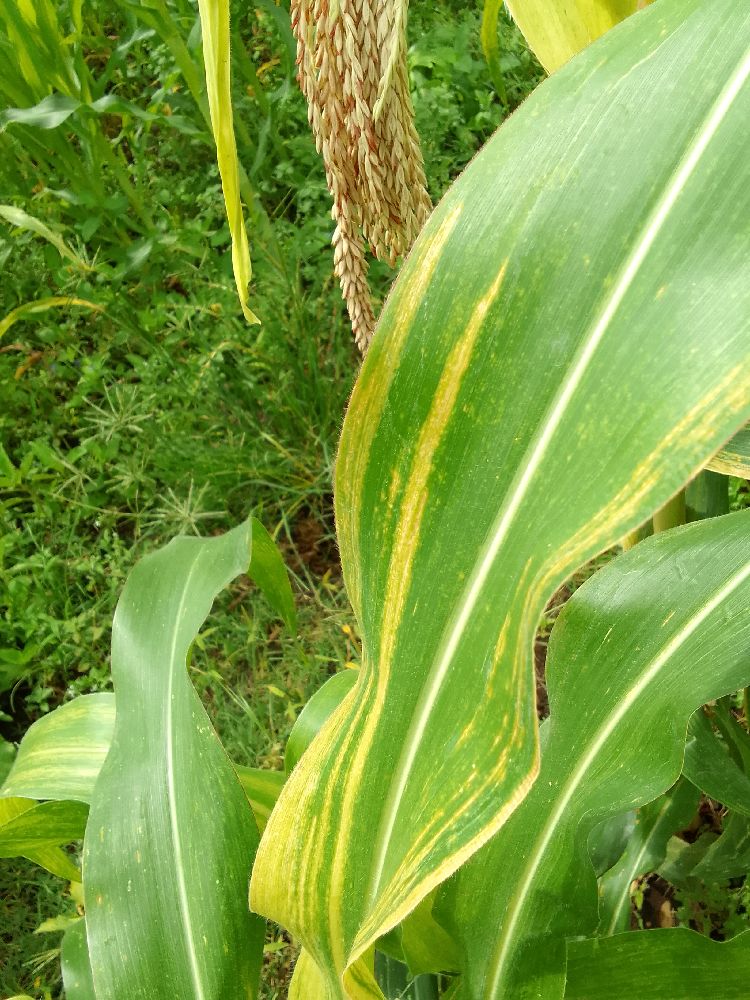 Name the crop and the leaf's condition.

maize, maize lethal necrosis
